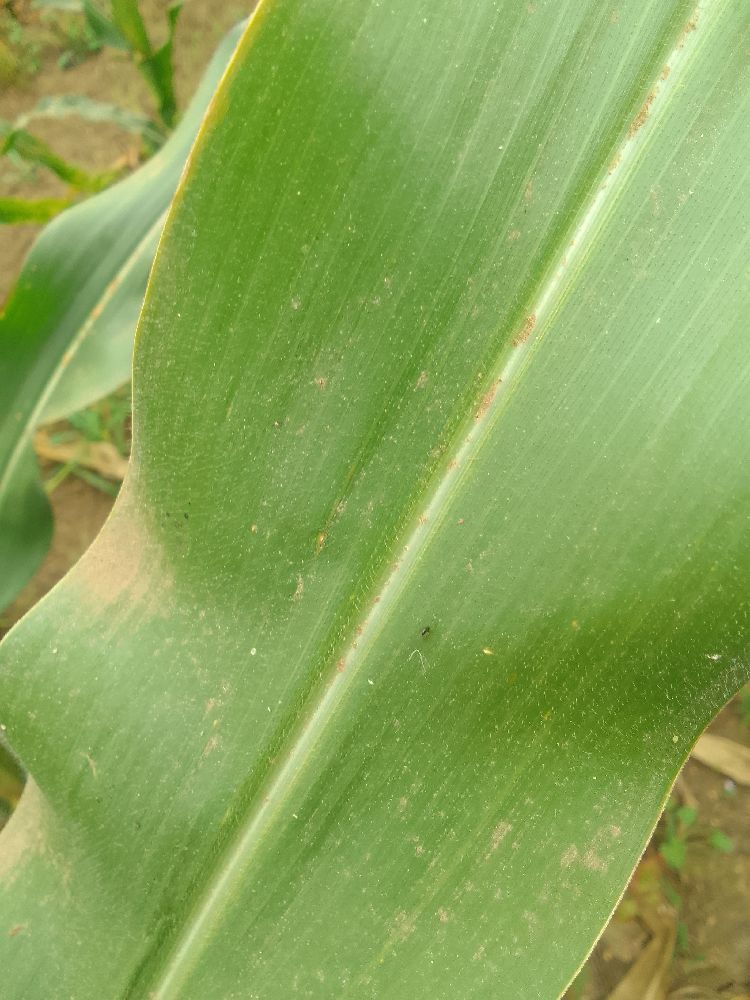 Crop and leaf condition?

maize, healthy
